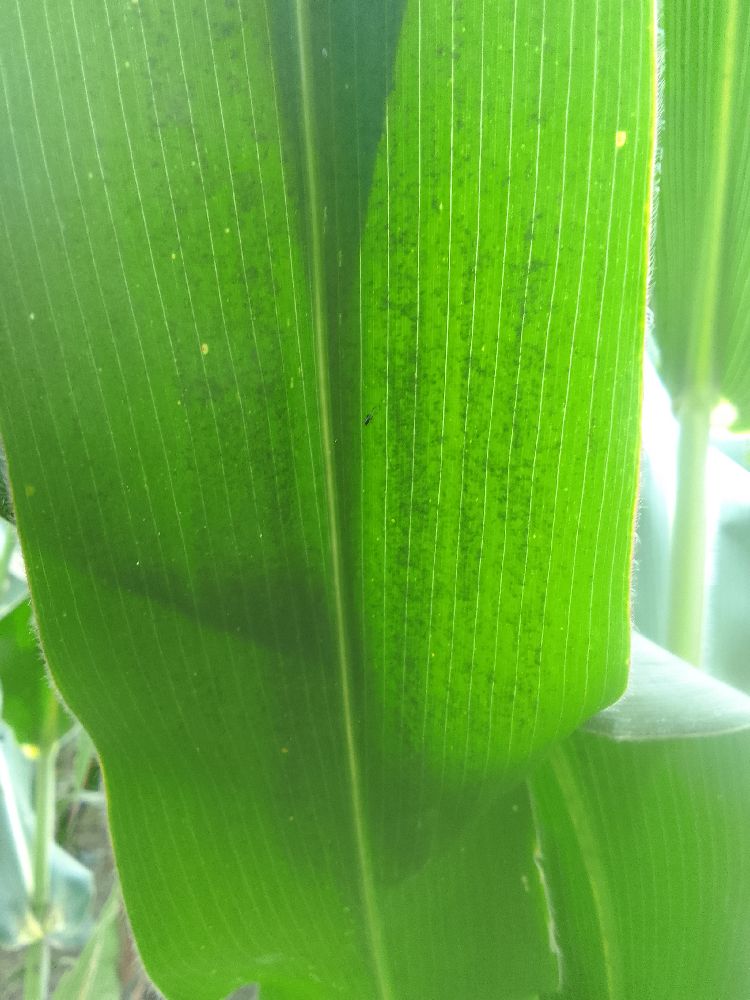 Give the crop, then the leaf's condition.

maize, healthy
